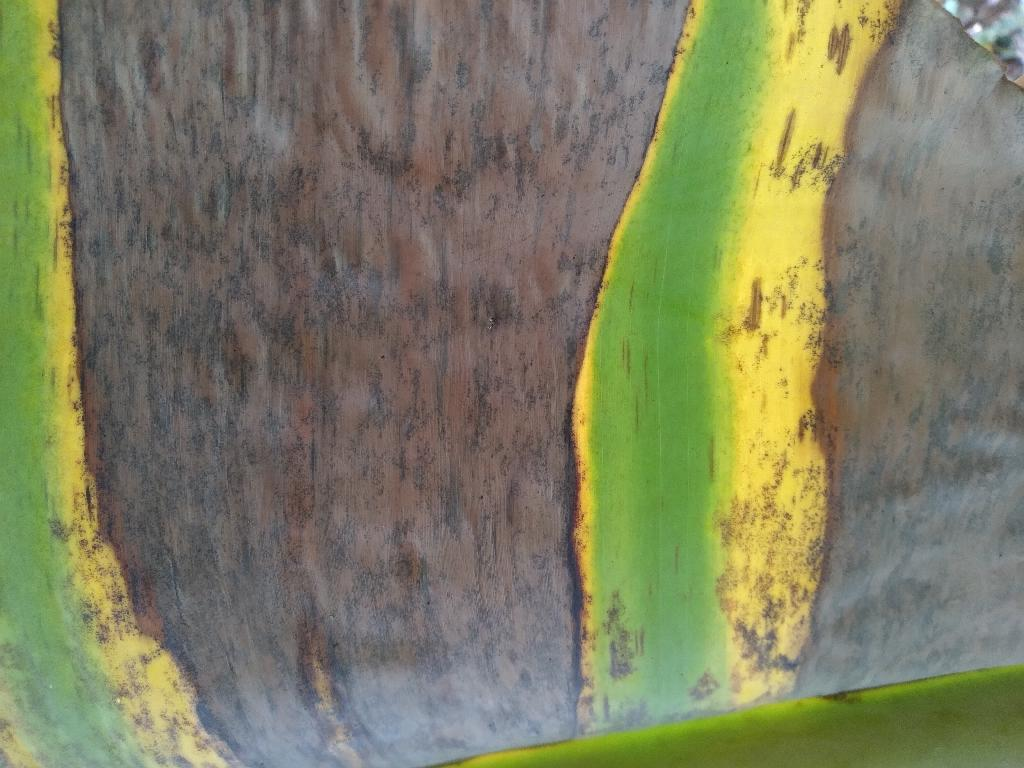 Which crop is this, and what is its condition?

banana, black sigatoka
